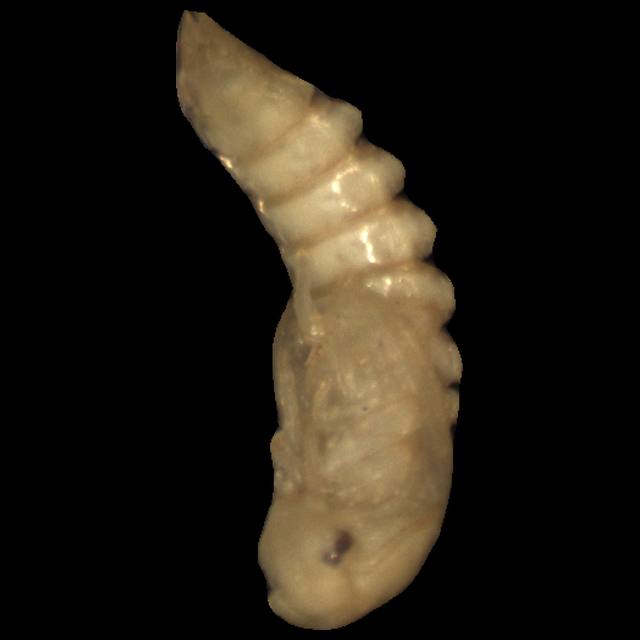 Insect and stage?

mealworm pupa
